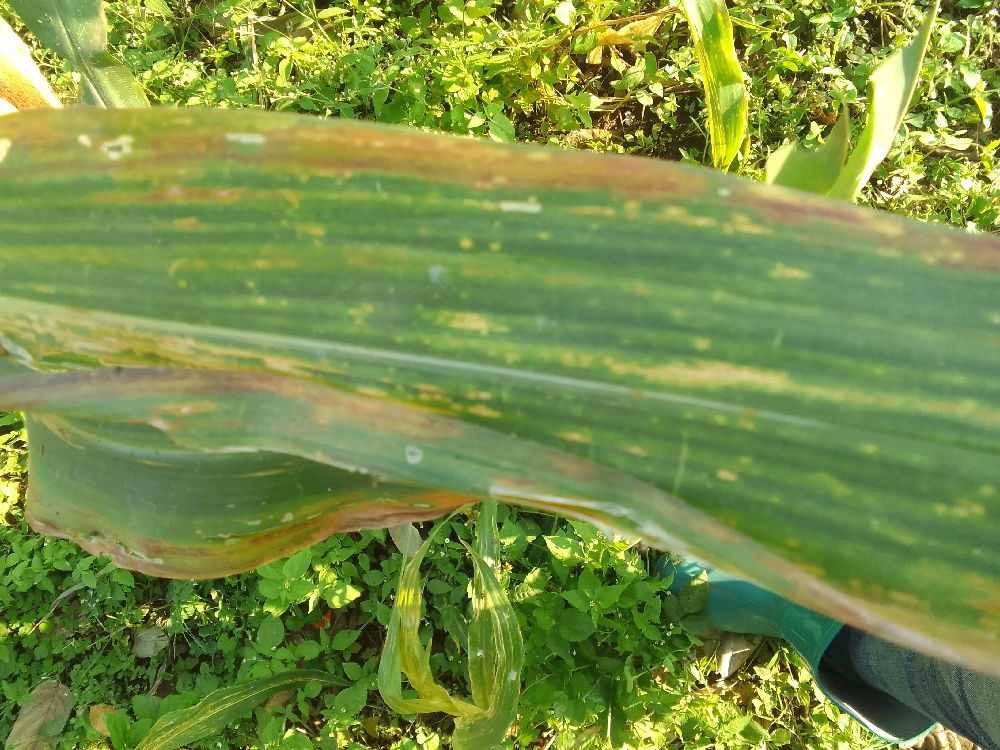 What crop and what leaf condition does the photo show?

maize, maize lethal necrosis
